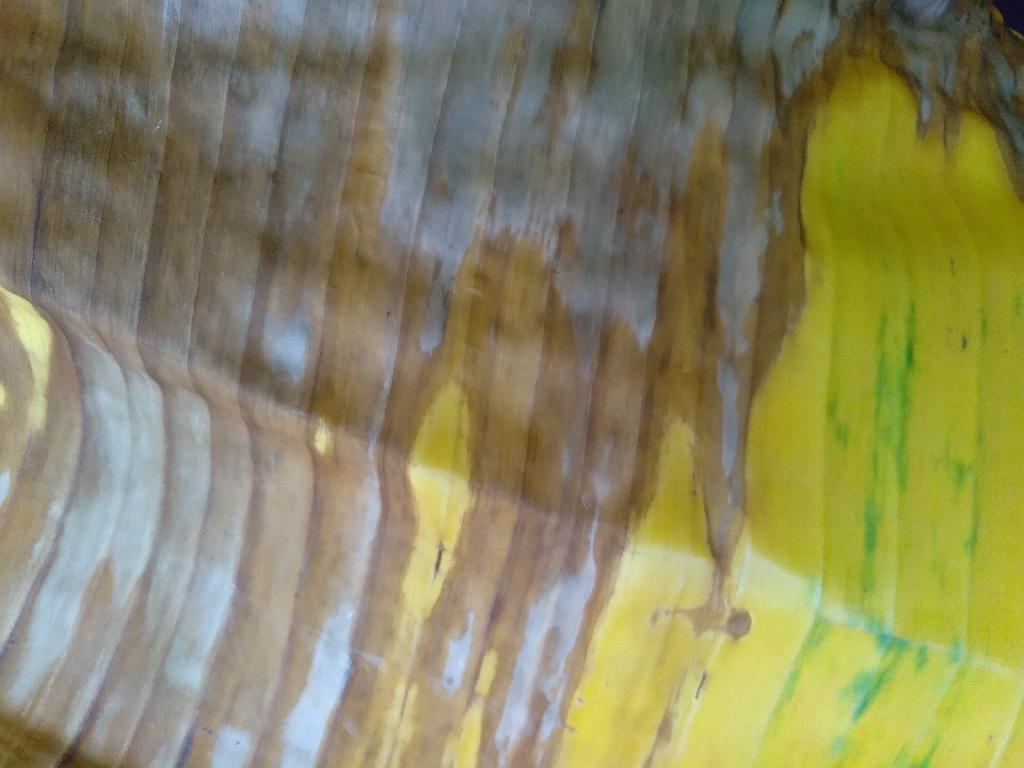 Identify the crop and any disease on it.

banana, fusarium wilt race 1
